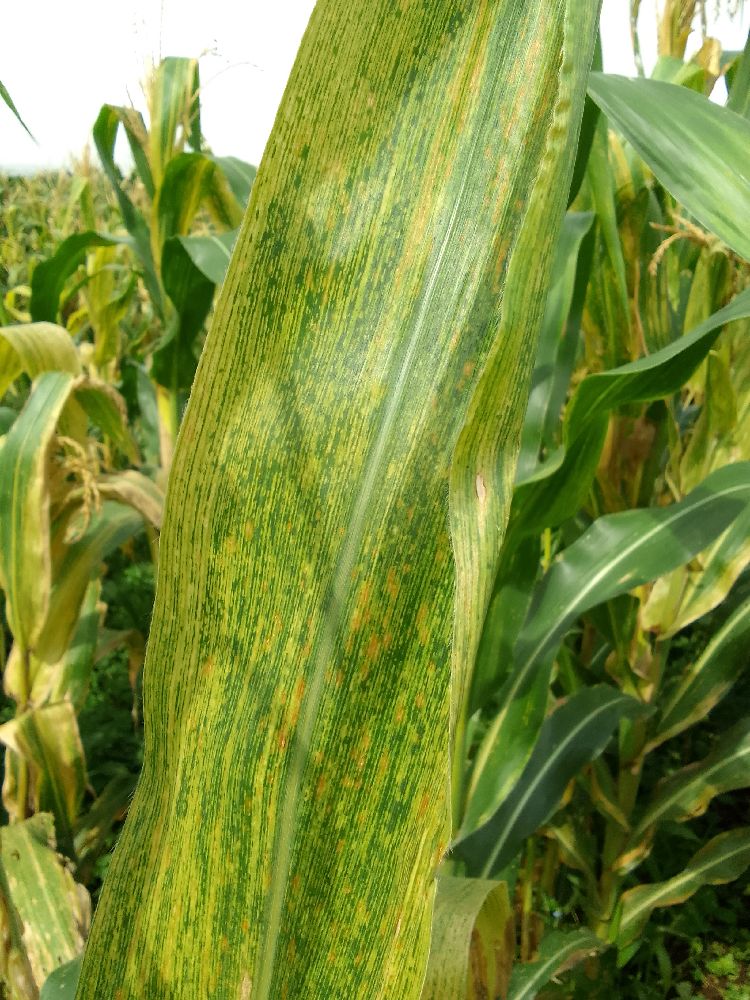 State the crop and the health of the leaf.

maize, maize lethal necrosis
